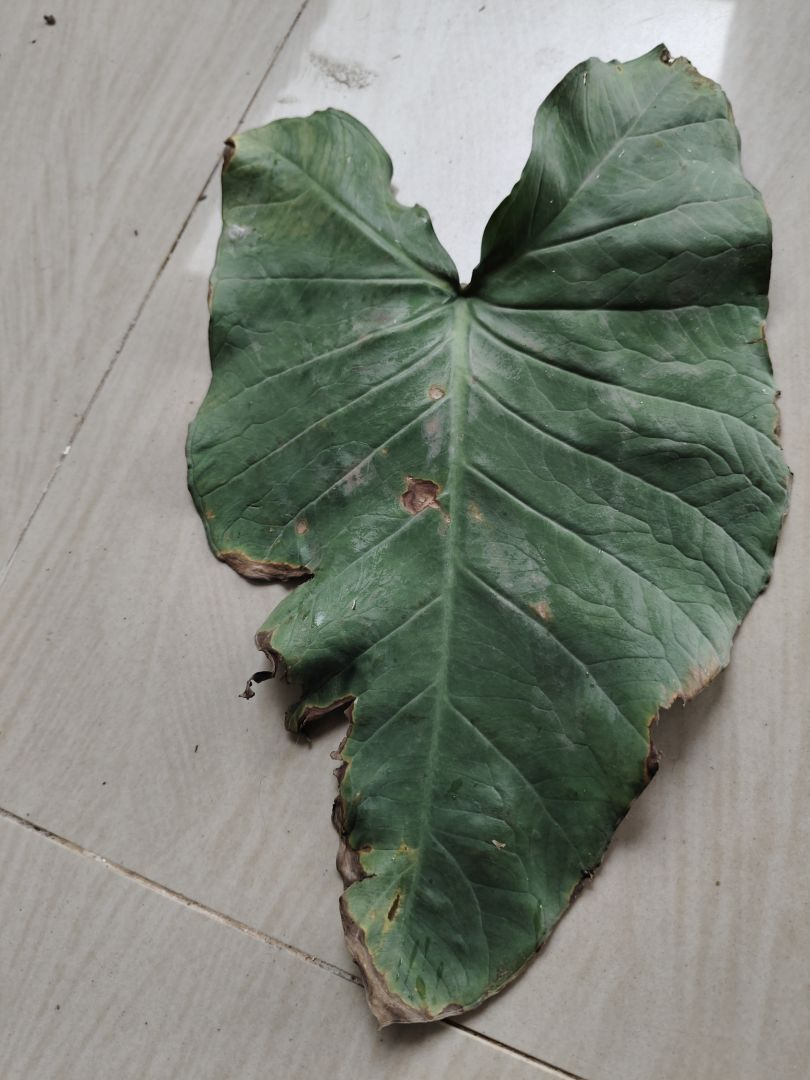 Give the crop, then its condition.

taro, leaf blight
